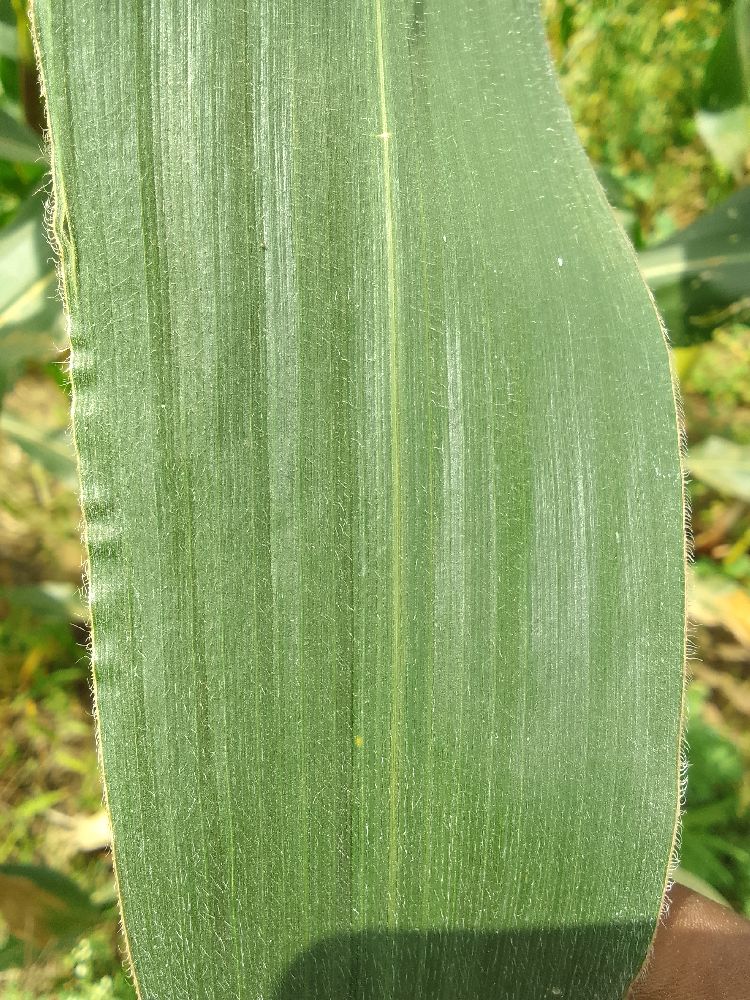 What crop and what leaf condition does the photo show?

maize, healthy
